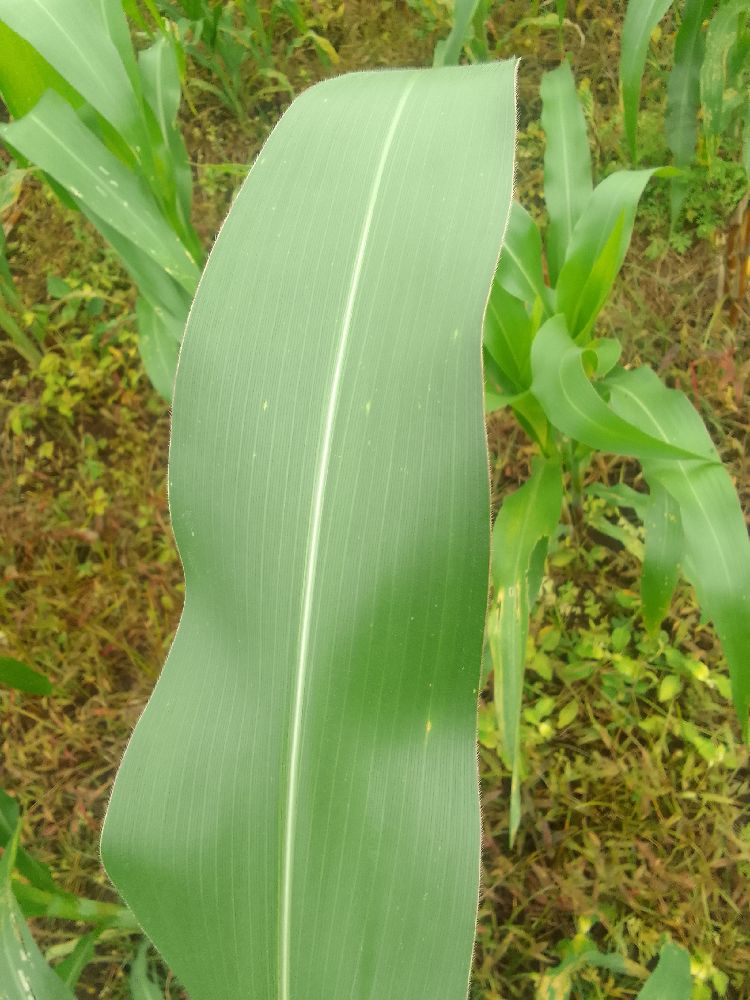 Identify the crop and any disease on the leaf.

maize, healthy
